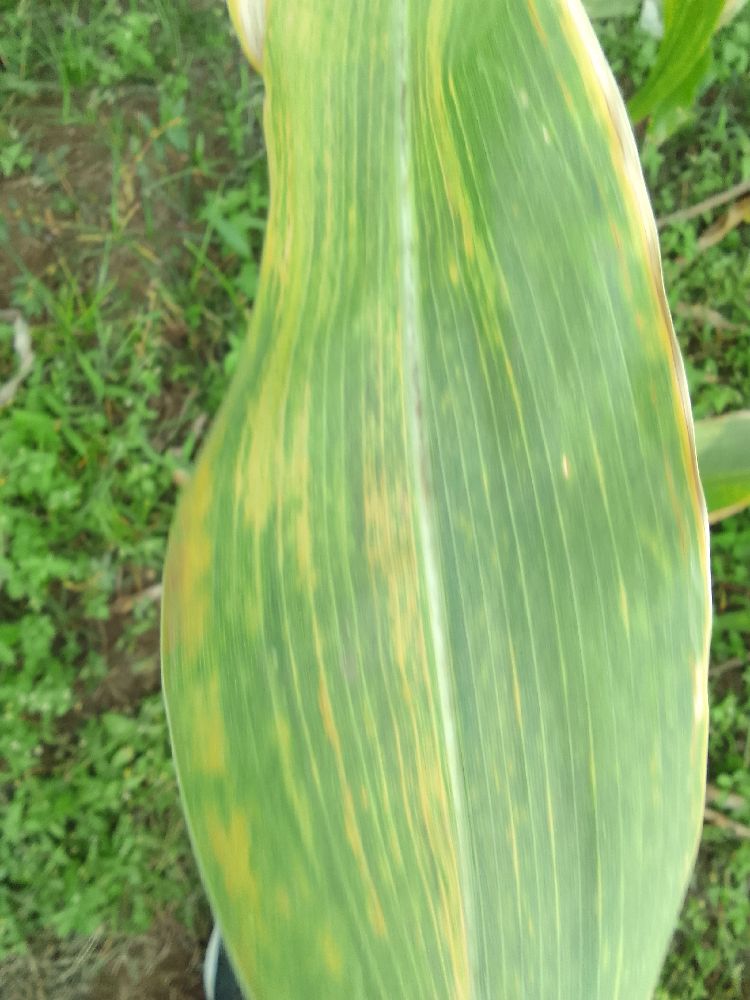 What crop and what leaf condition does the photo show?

maize, maize lethal necrosis
